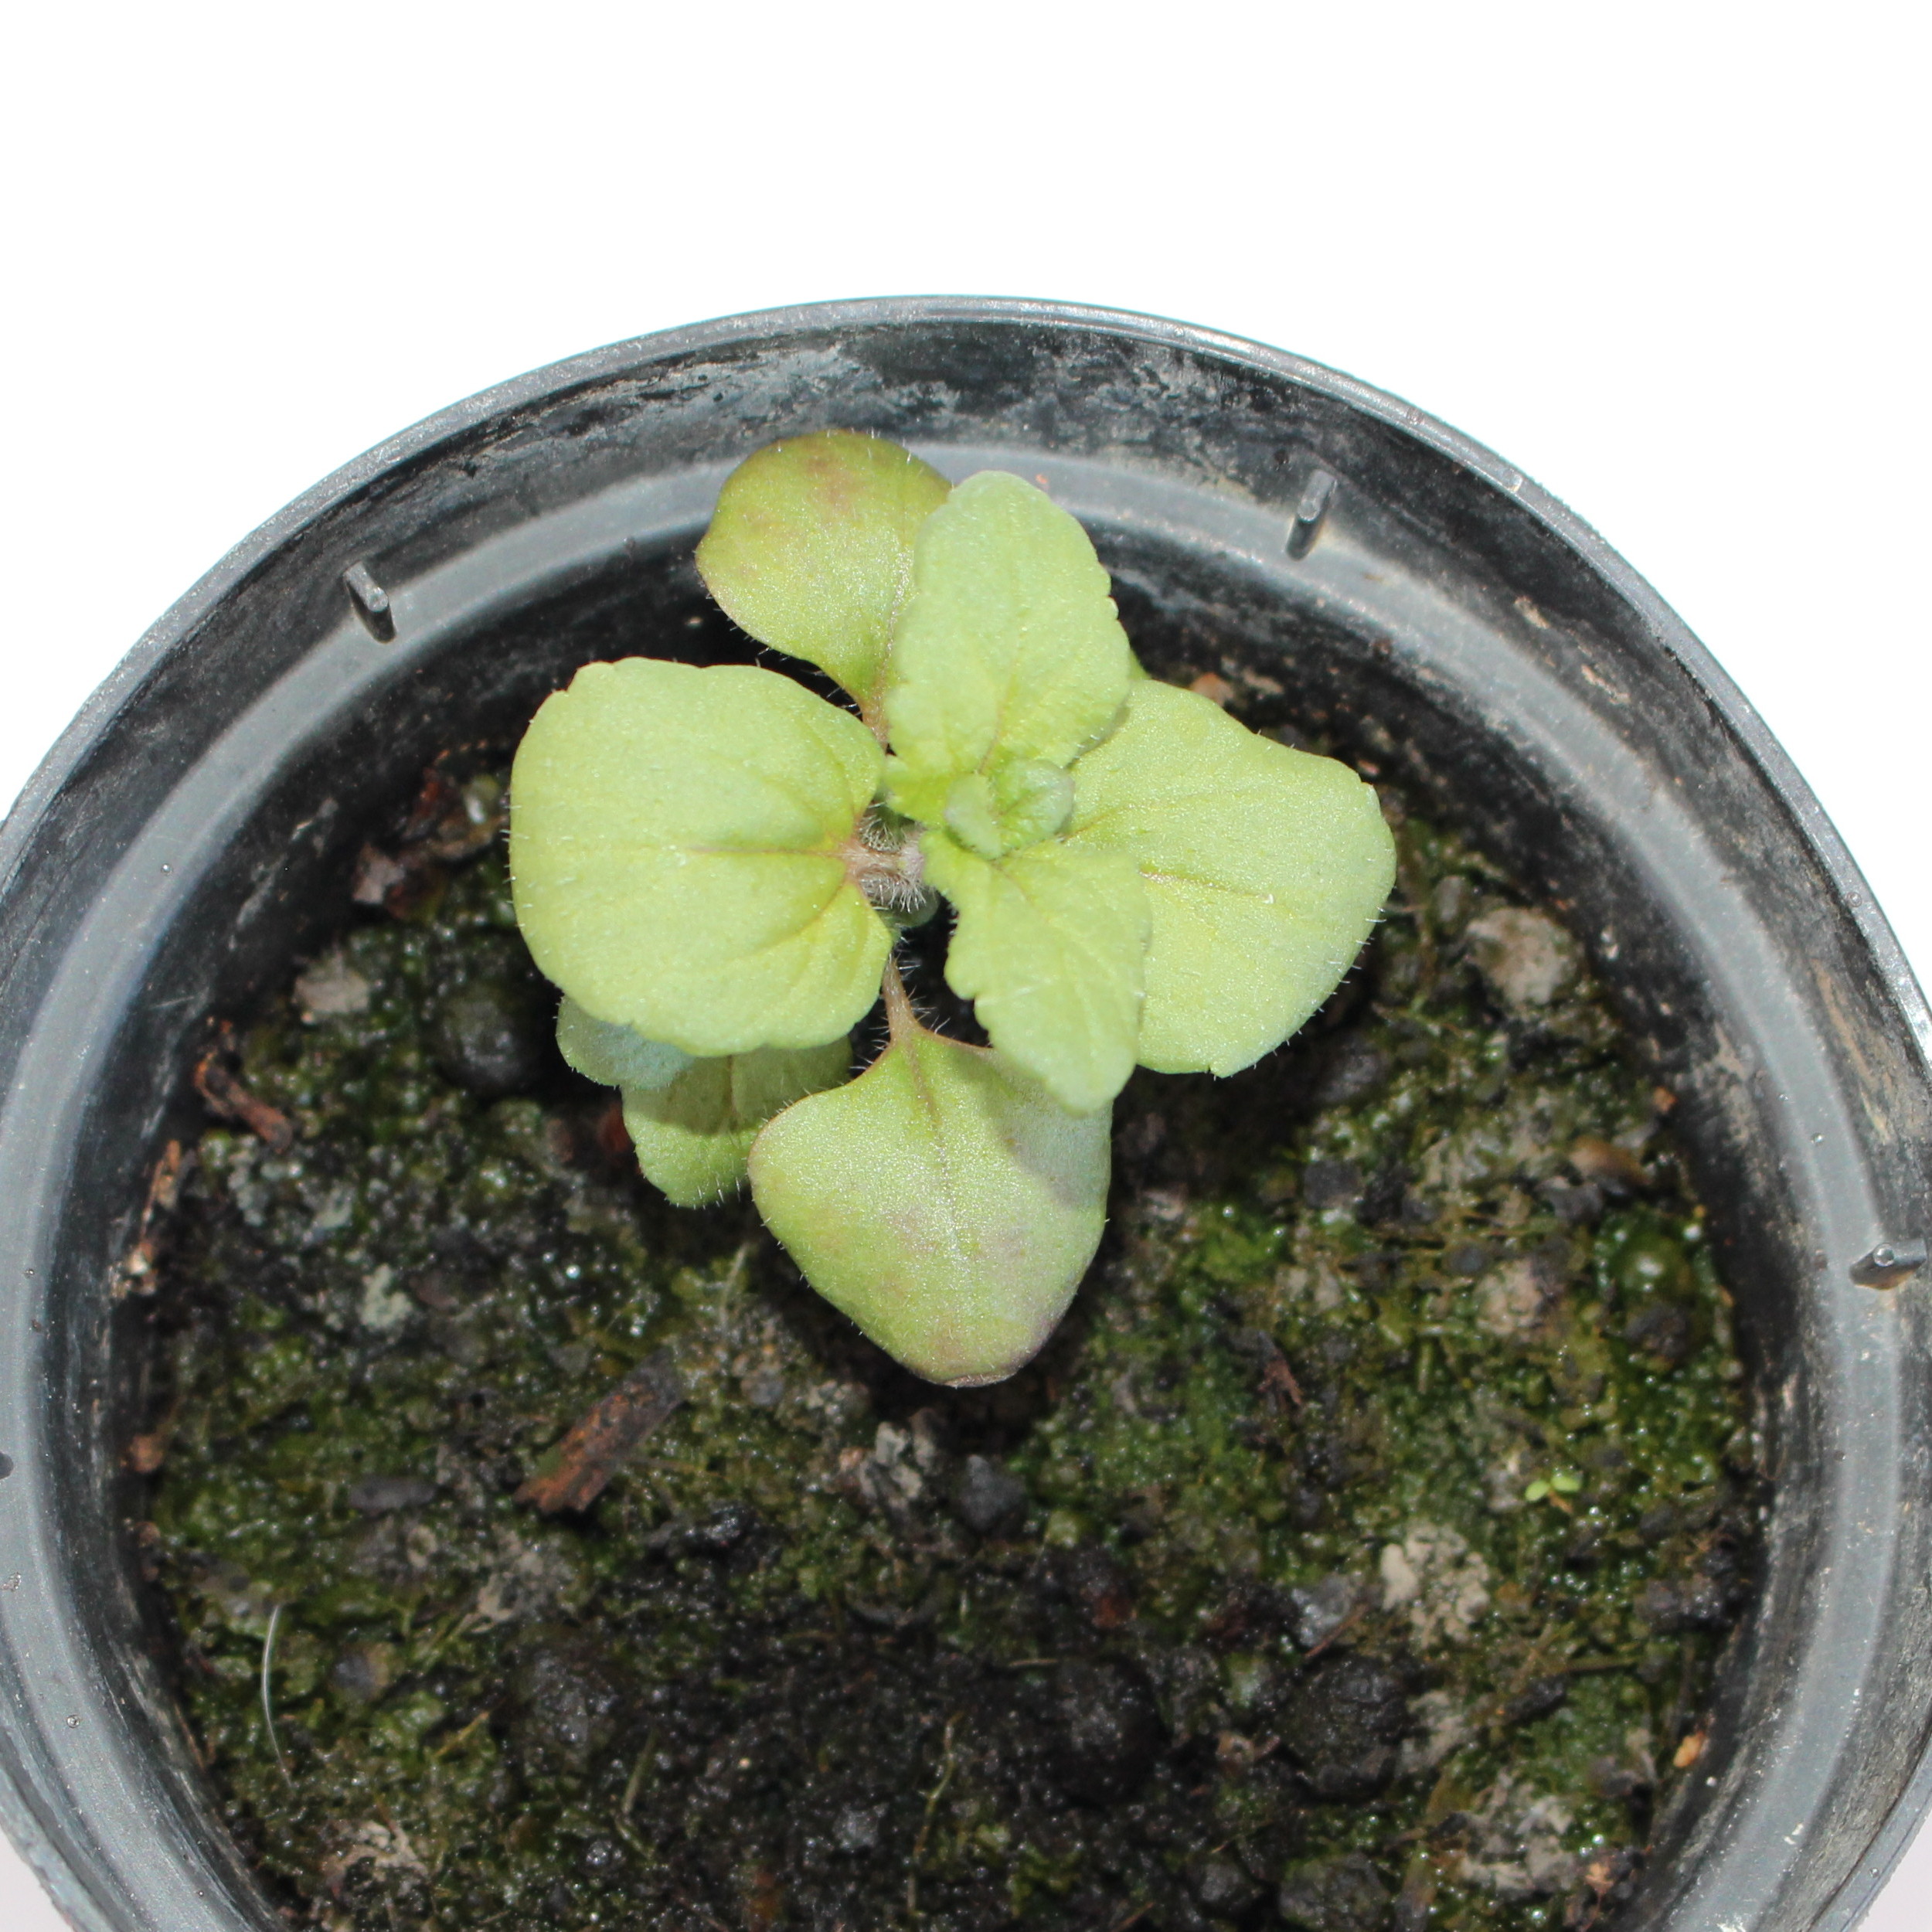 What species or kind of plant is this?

Veronica persica
